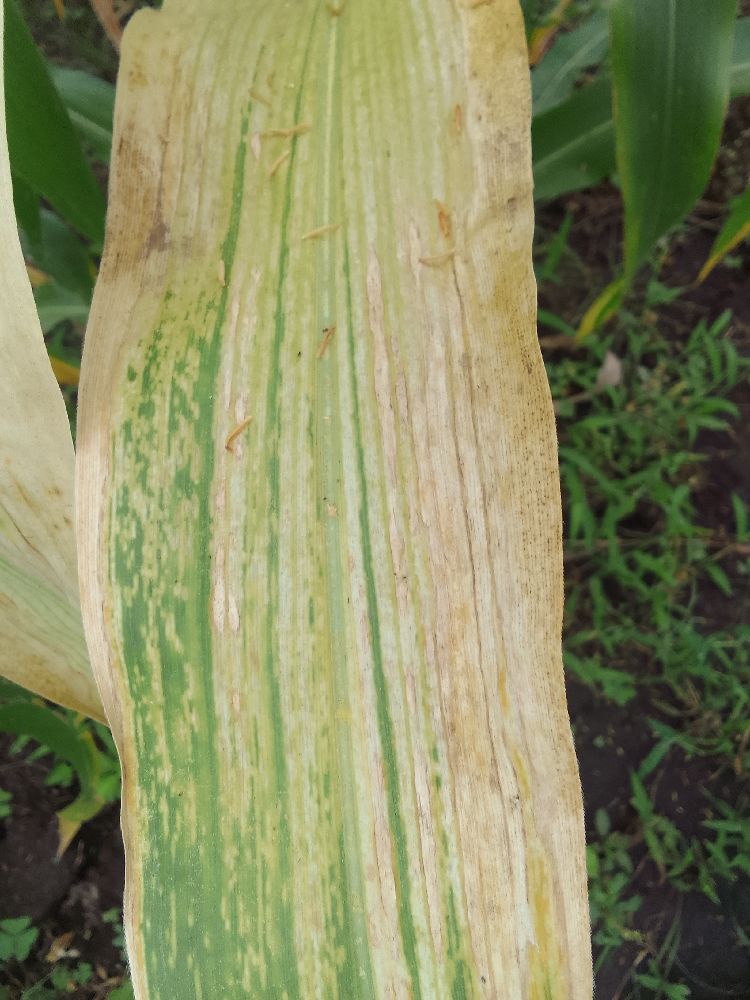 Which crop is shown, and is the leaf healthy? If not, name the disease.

maize, maize lethal necrosis
